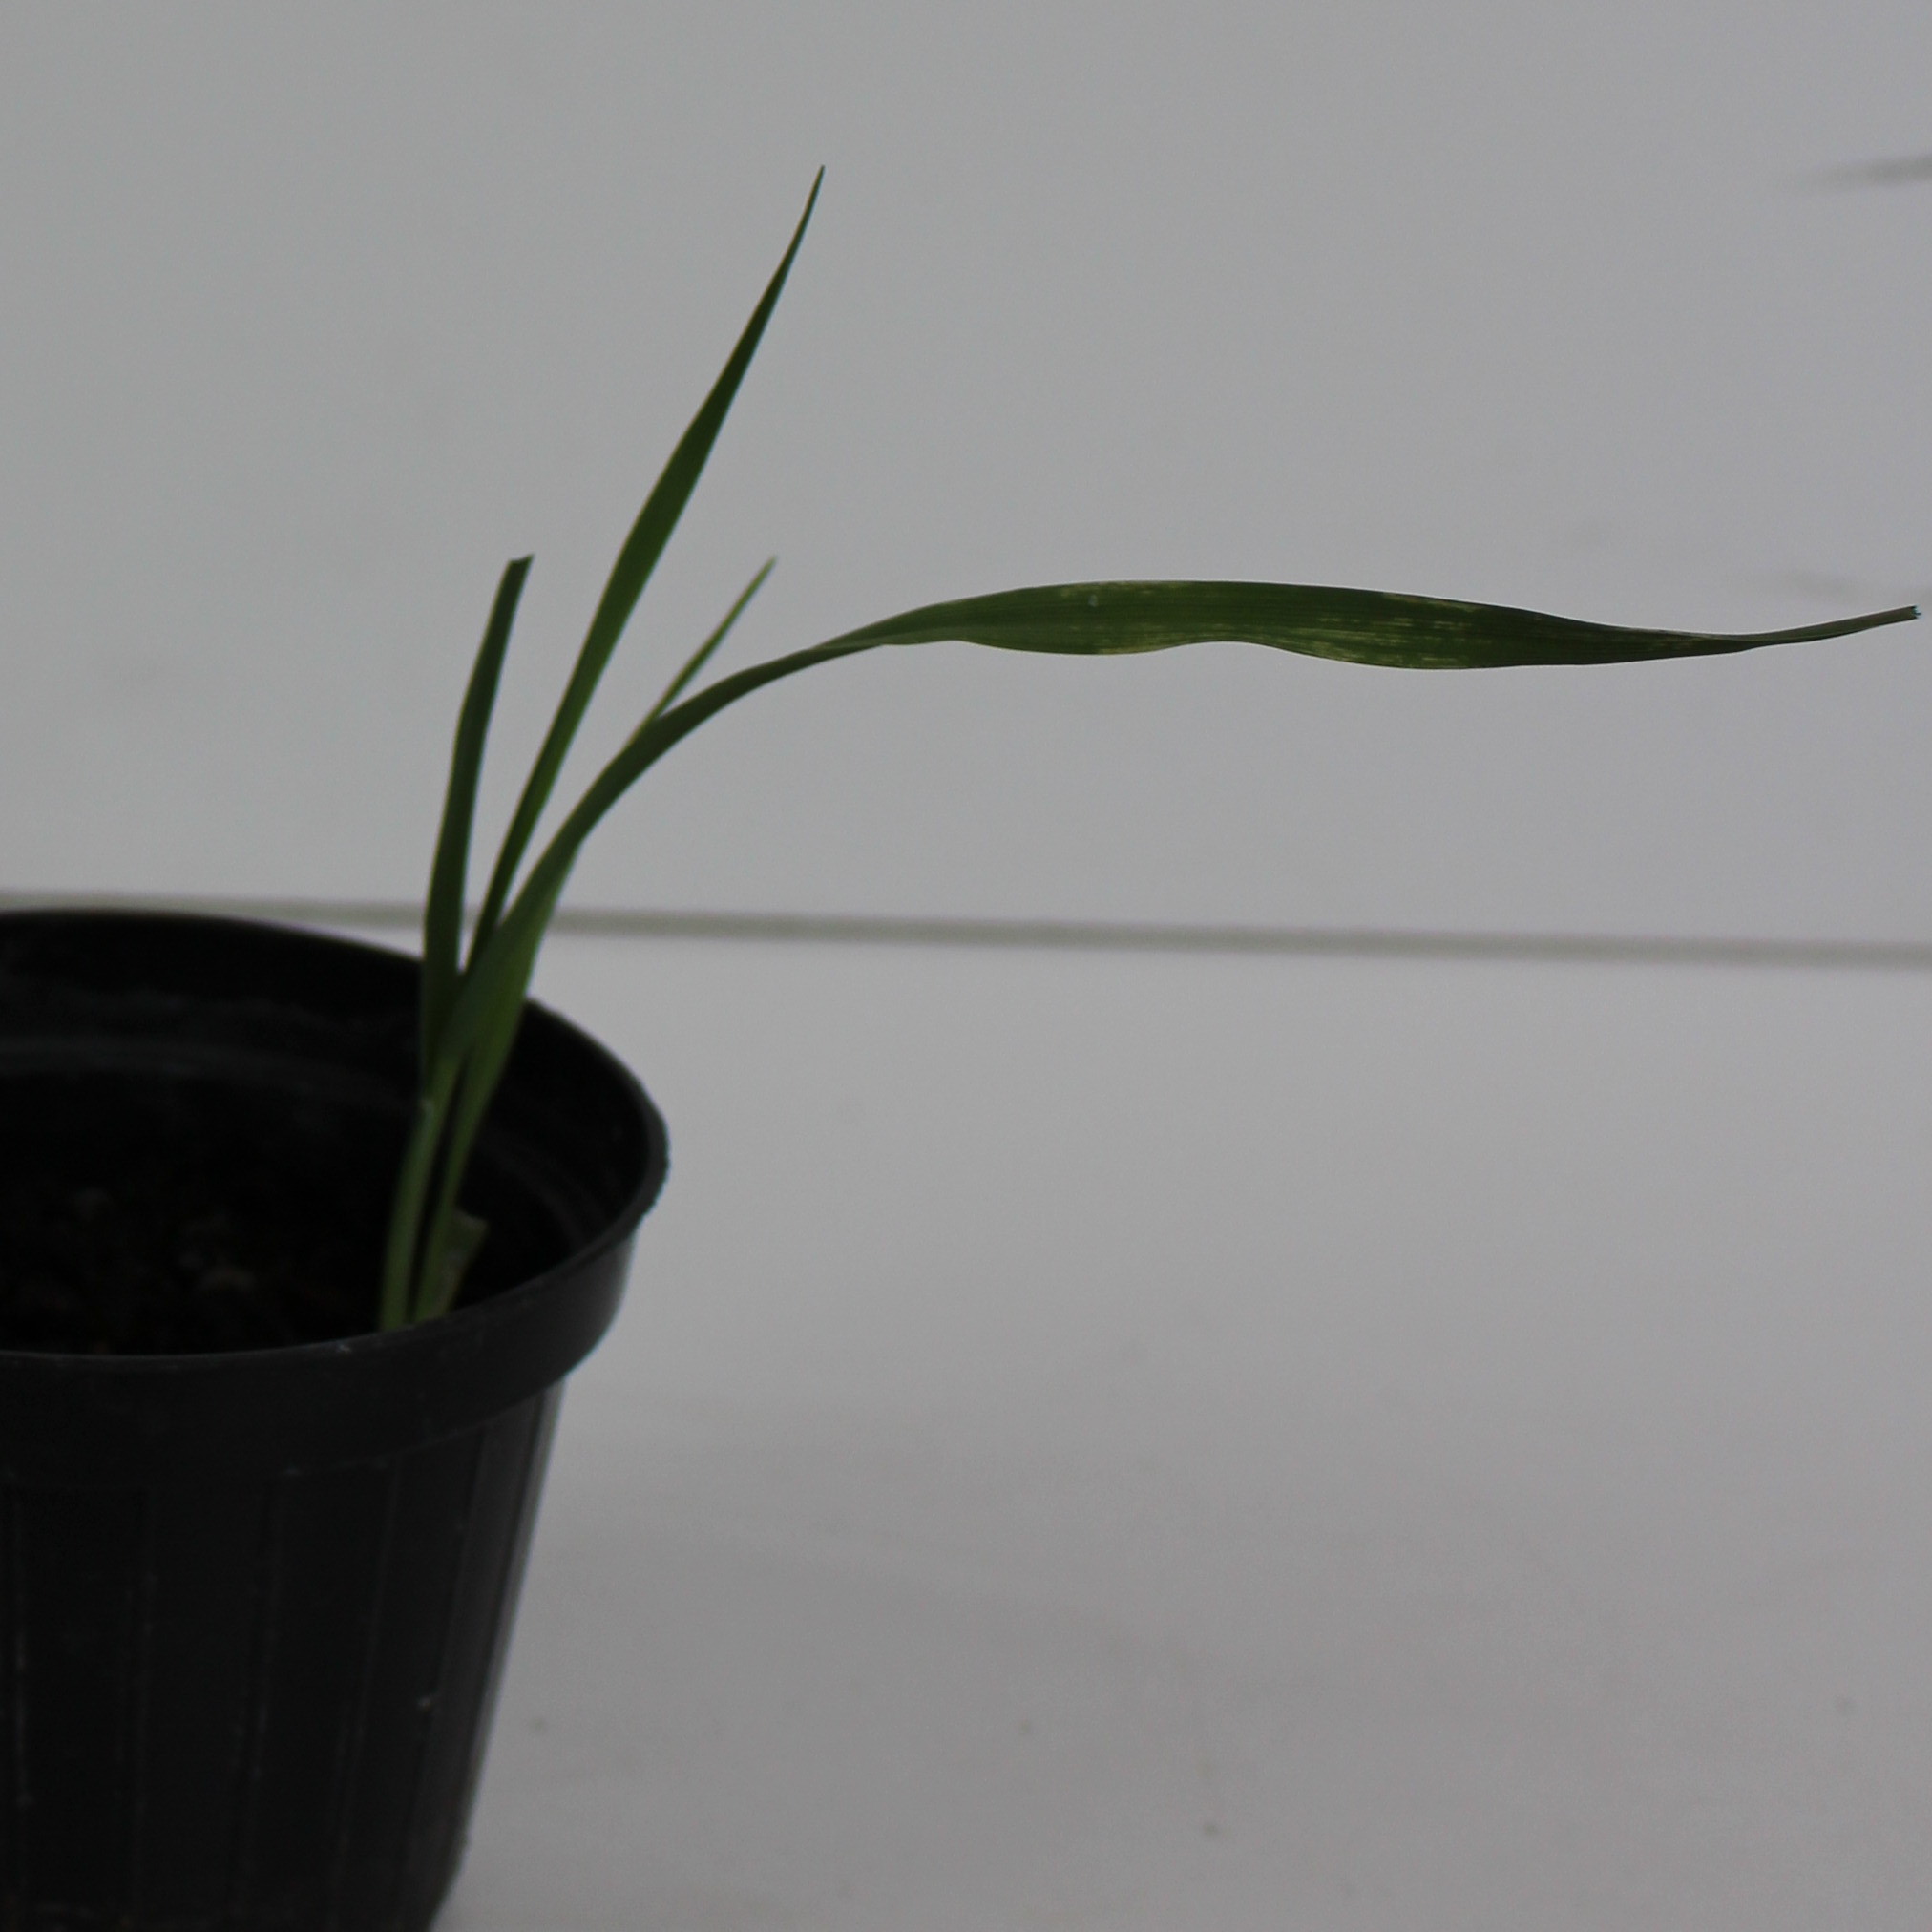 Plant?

Avena sterilis
